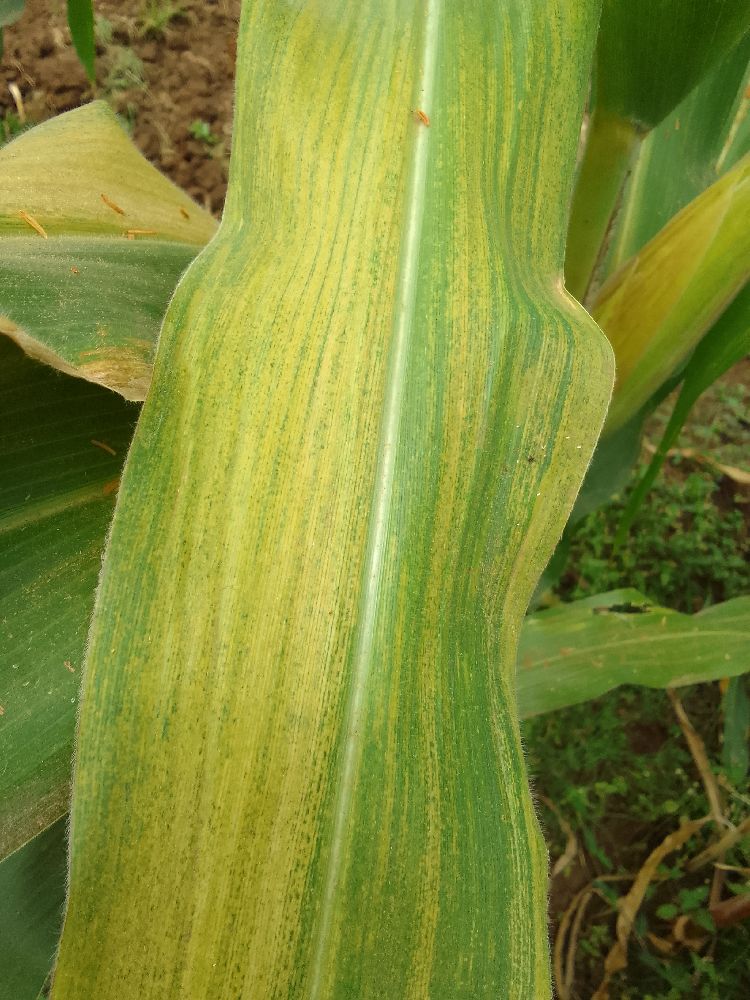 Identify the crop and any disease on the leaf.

maize, maize lethal necrosis
